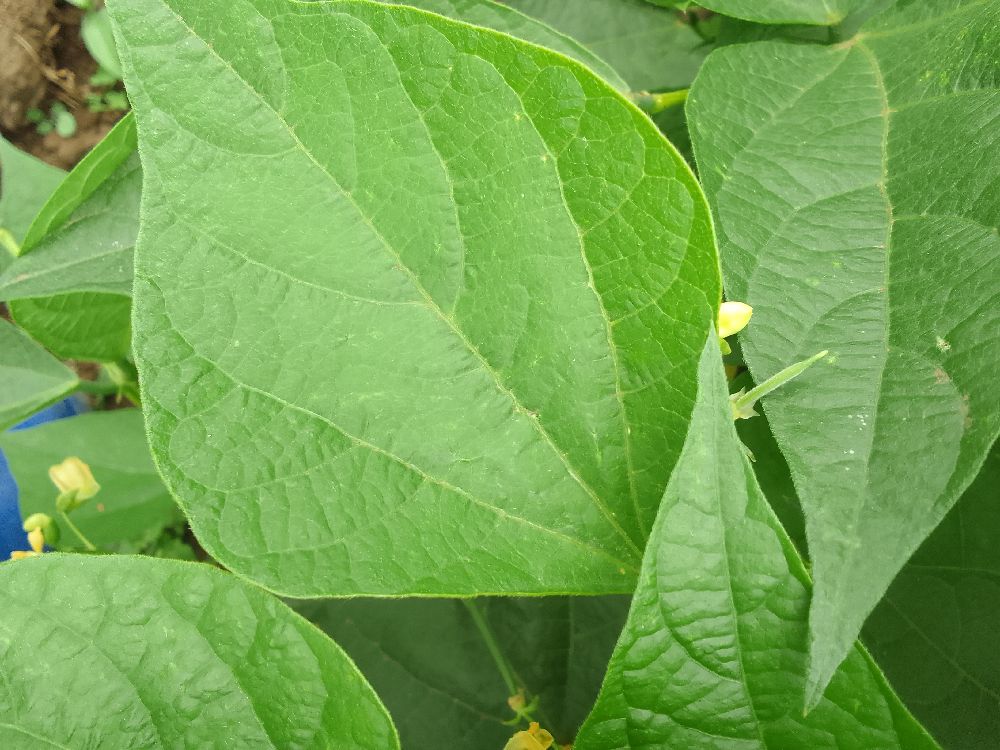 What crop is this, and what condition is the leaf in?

common bean, healthy
